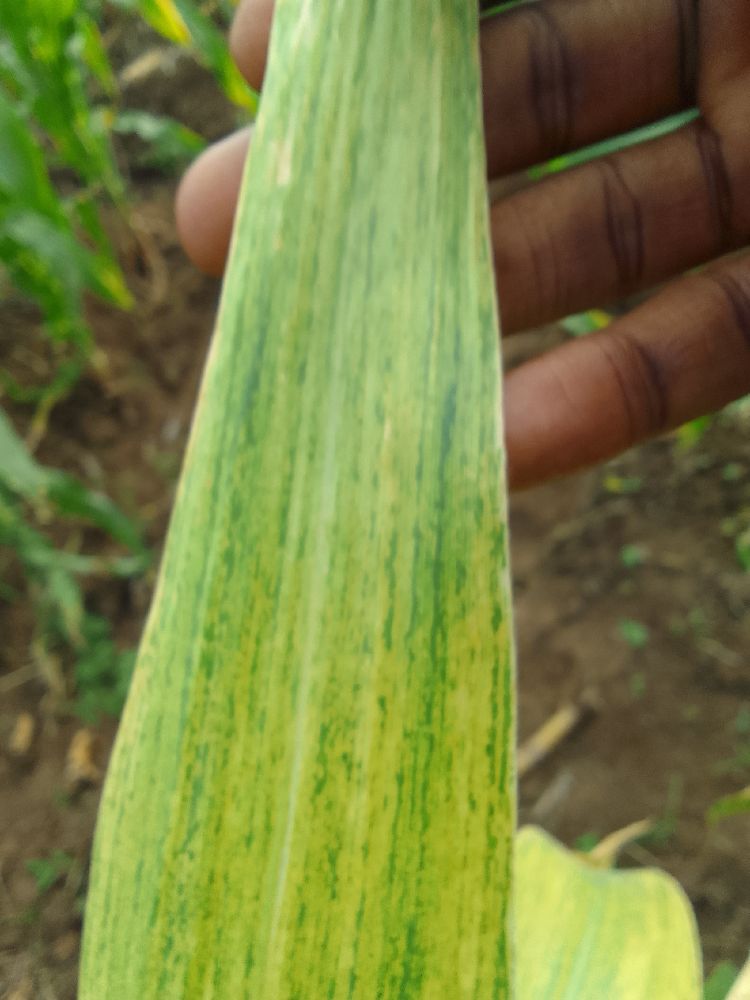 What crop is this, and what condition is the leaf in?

maize, maize lethal necrosis
